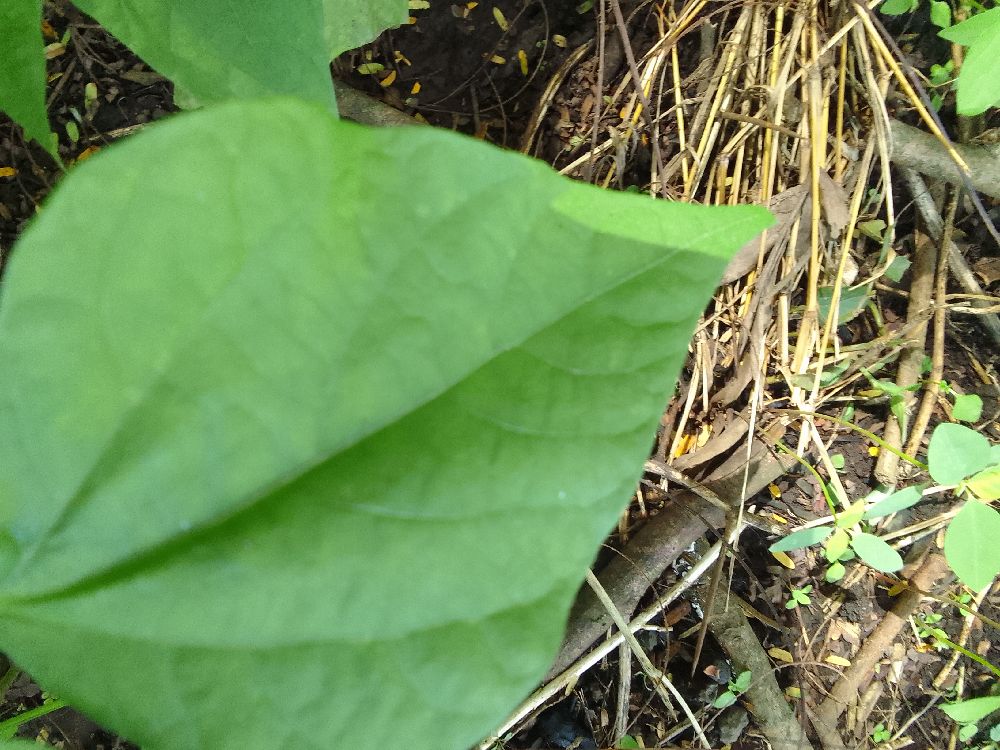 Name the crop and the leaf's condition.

common bean, healthy
